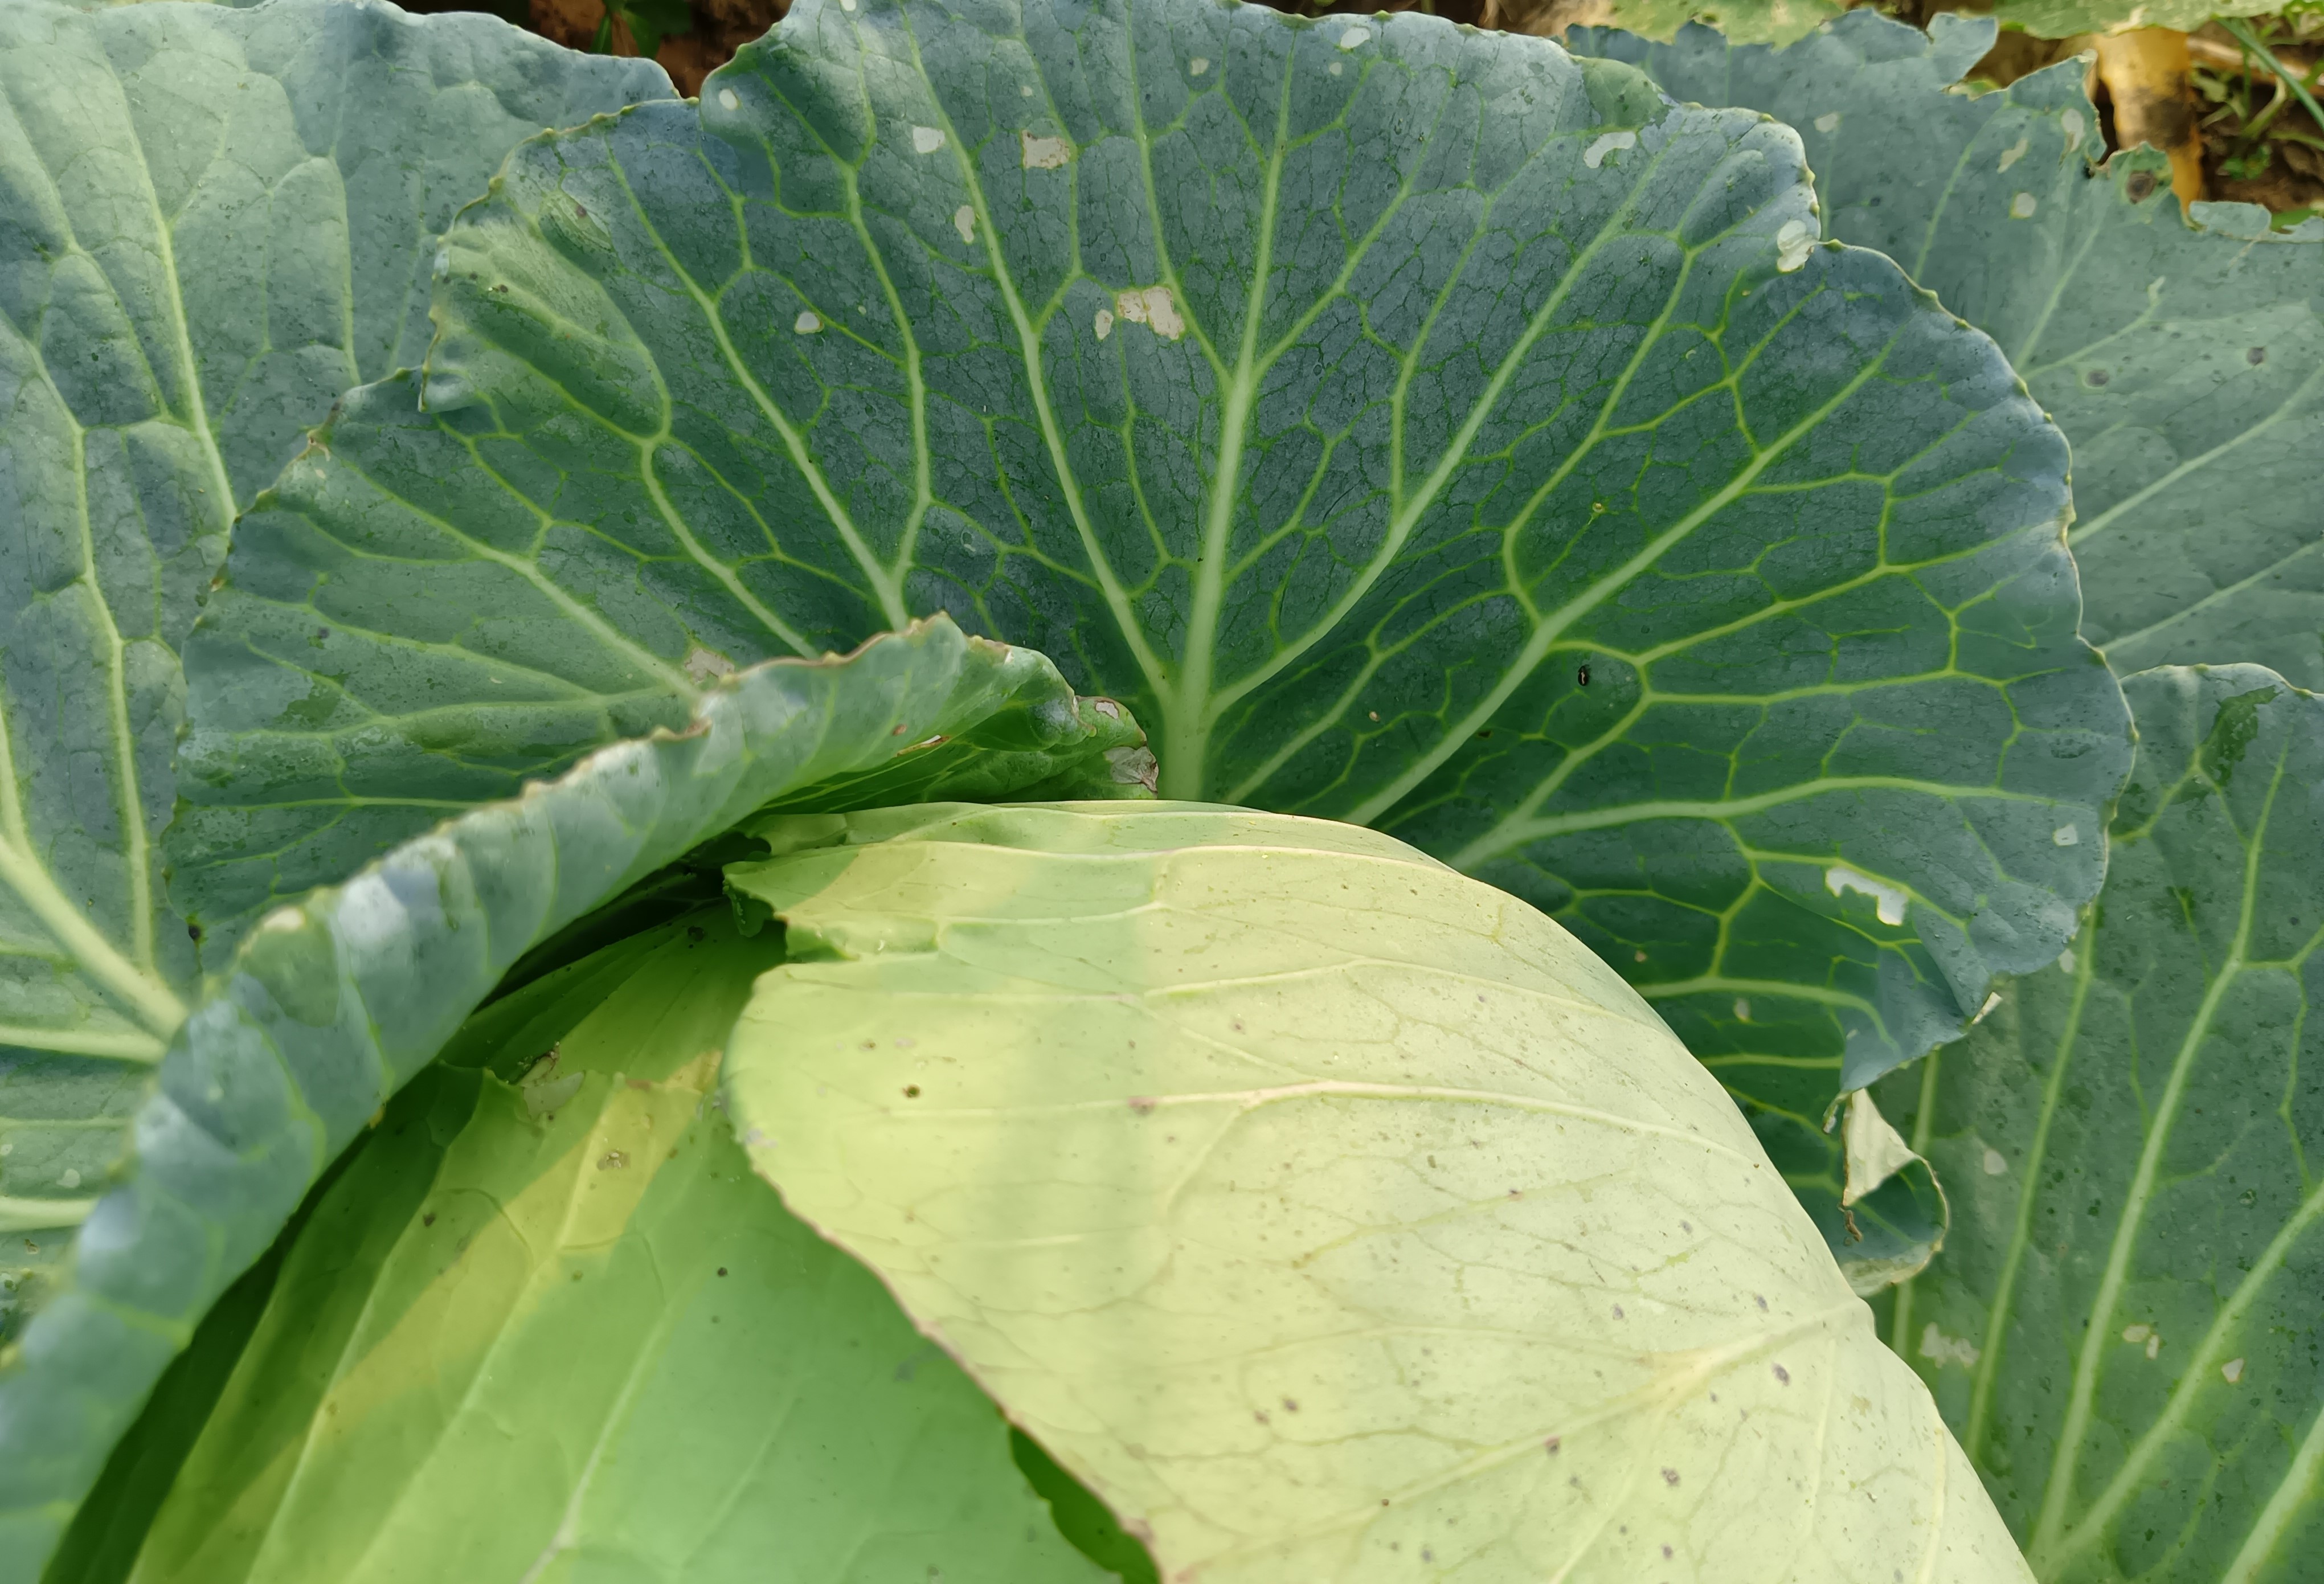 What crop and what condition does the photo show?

cabbage, healthy
